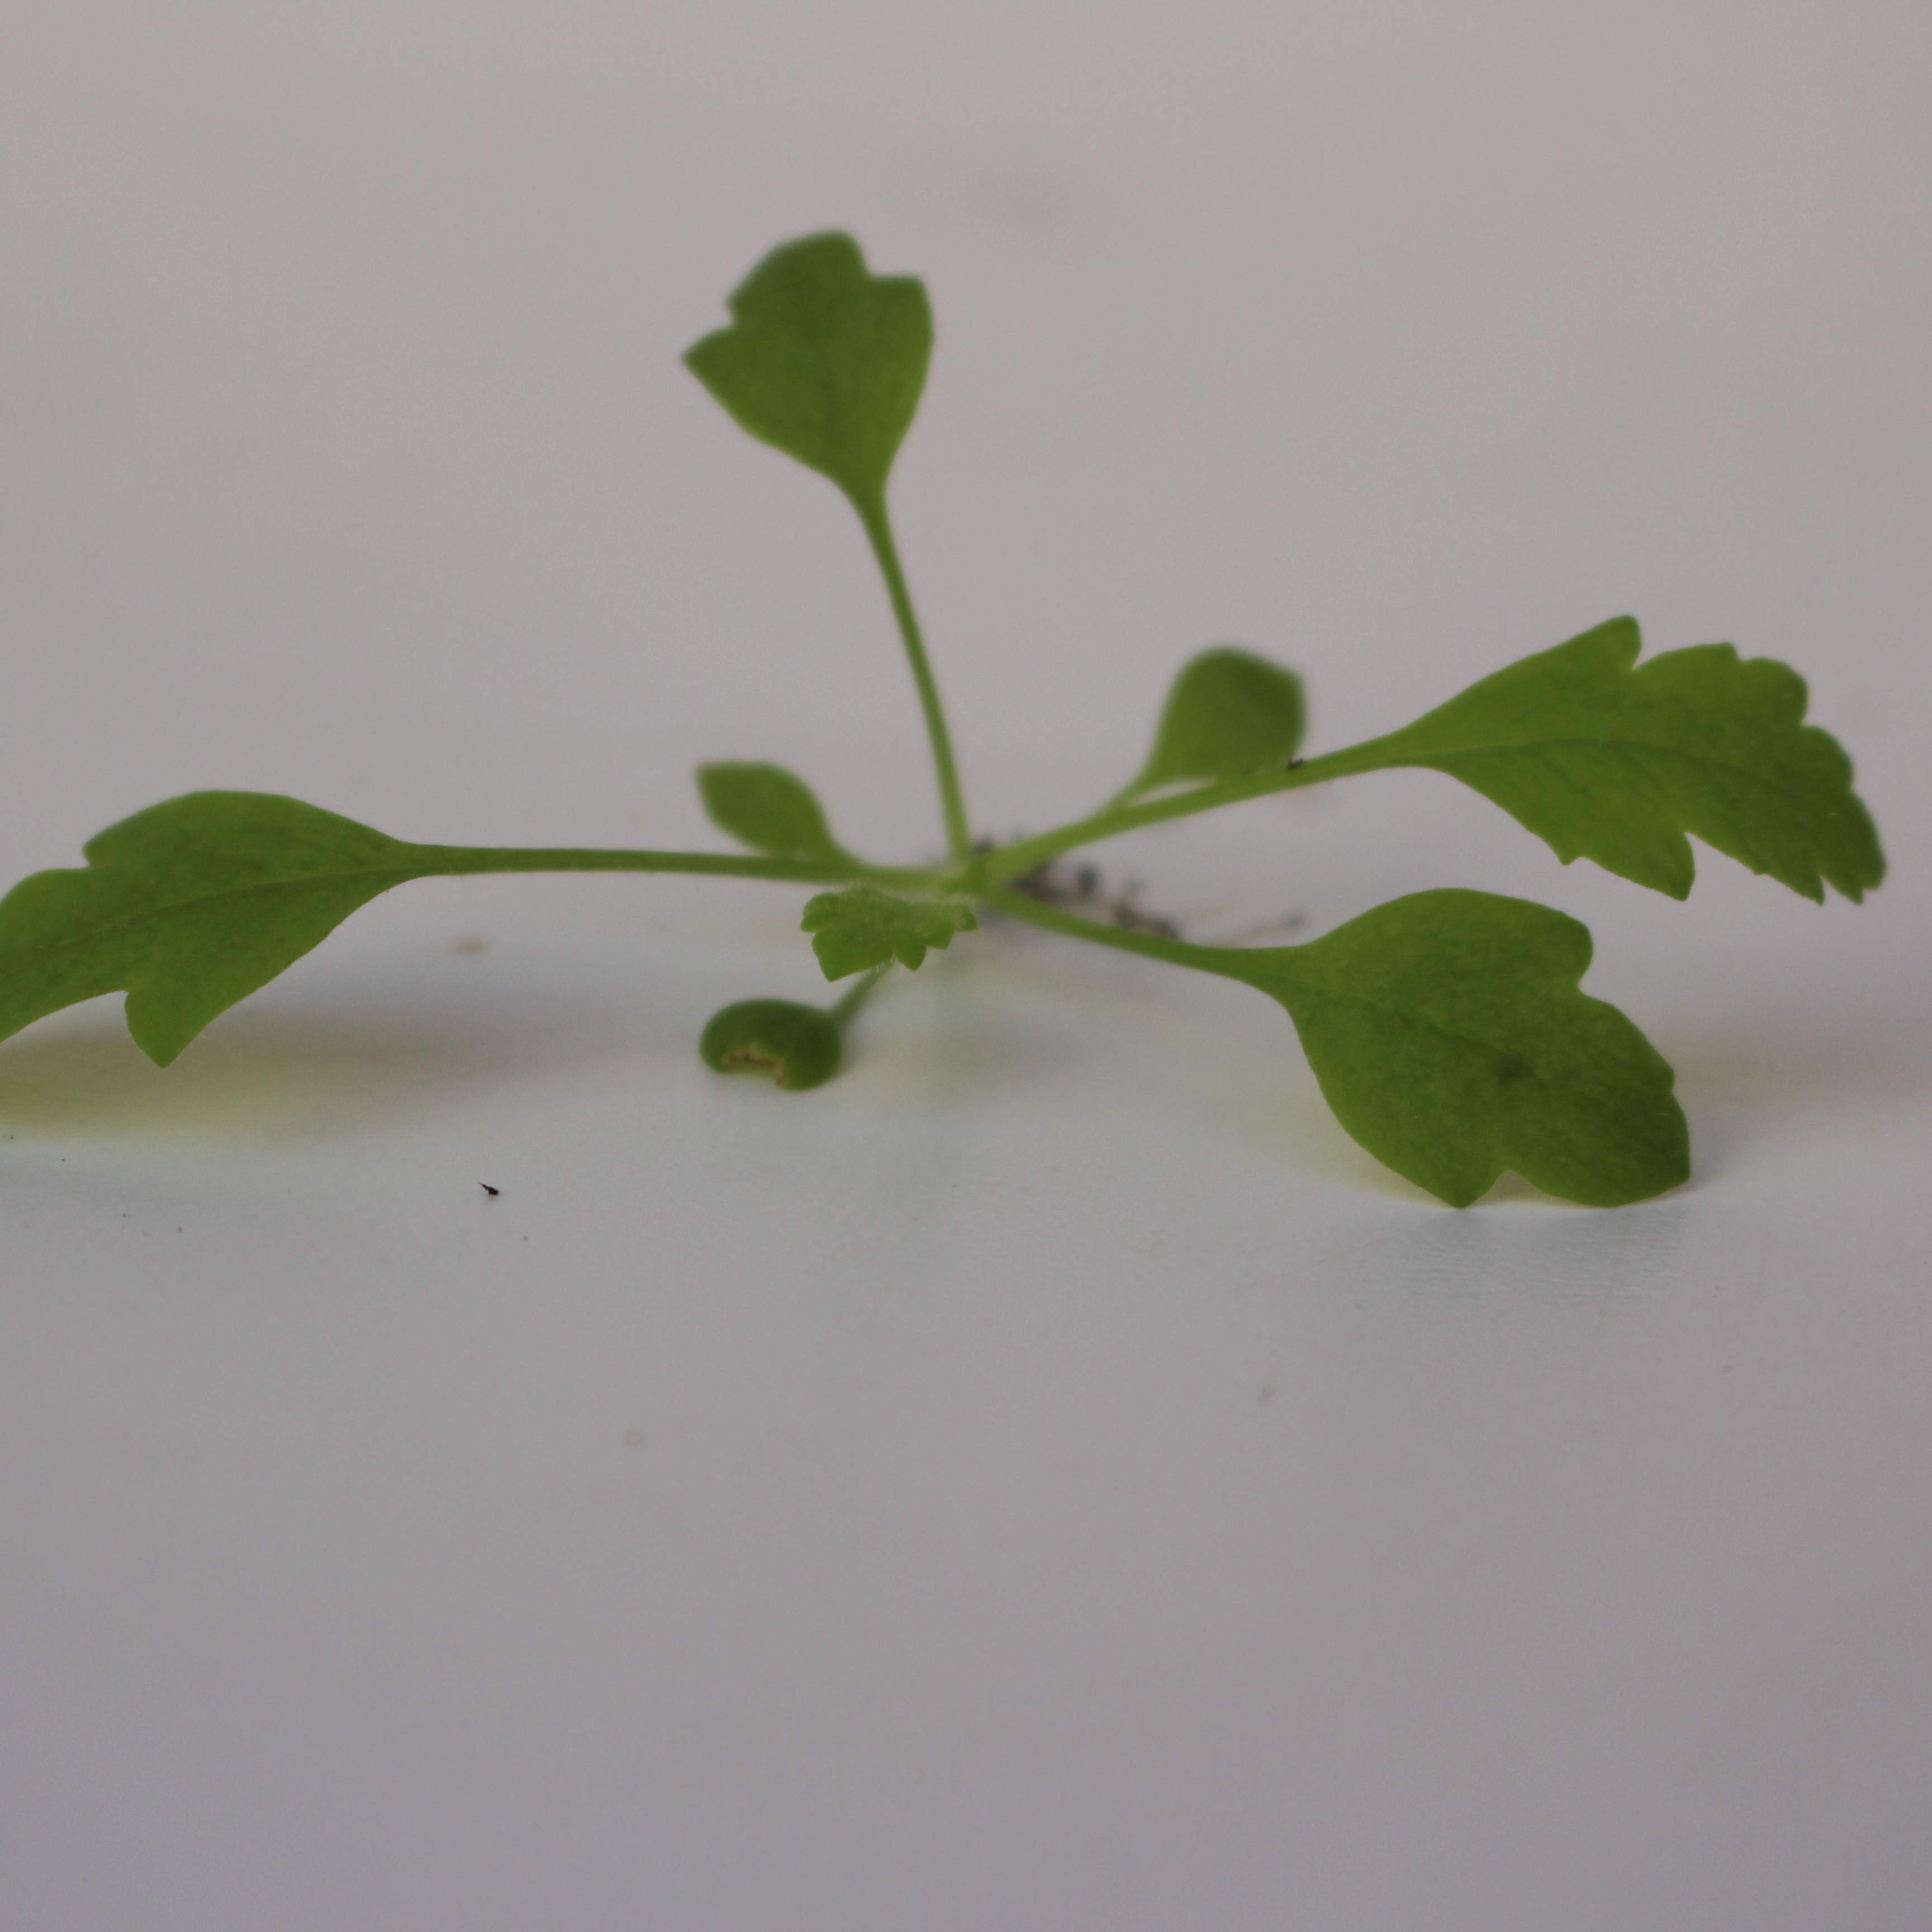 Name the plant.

Papaver rhoeas
